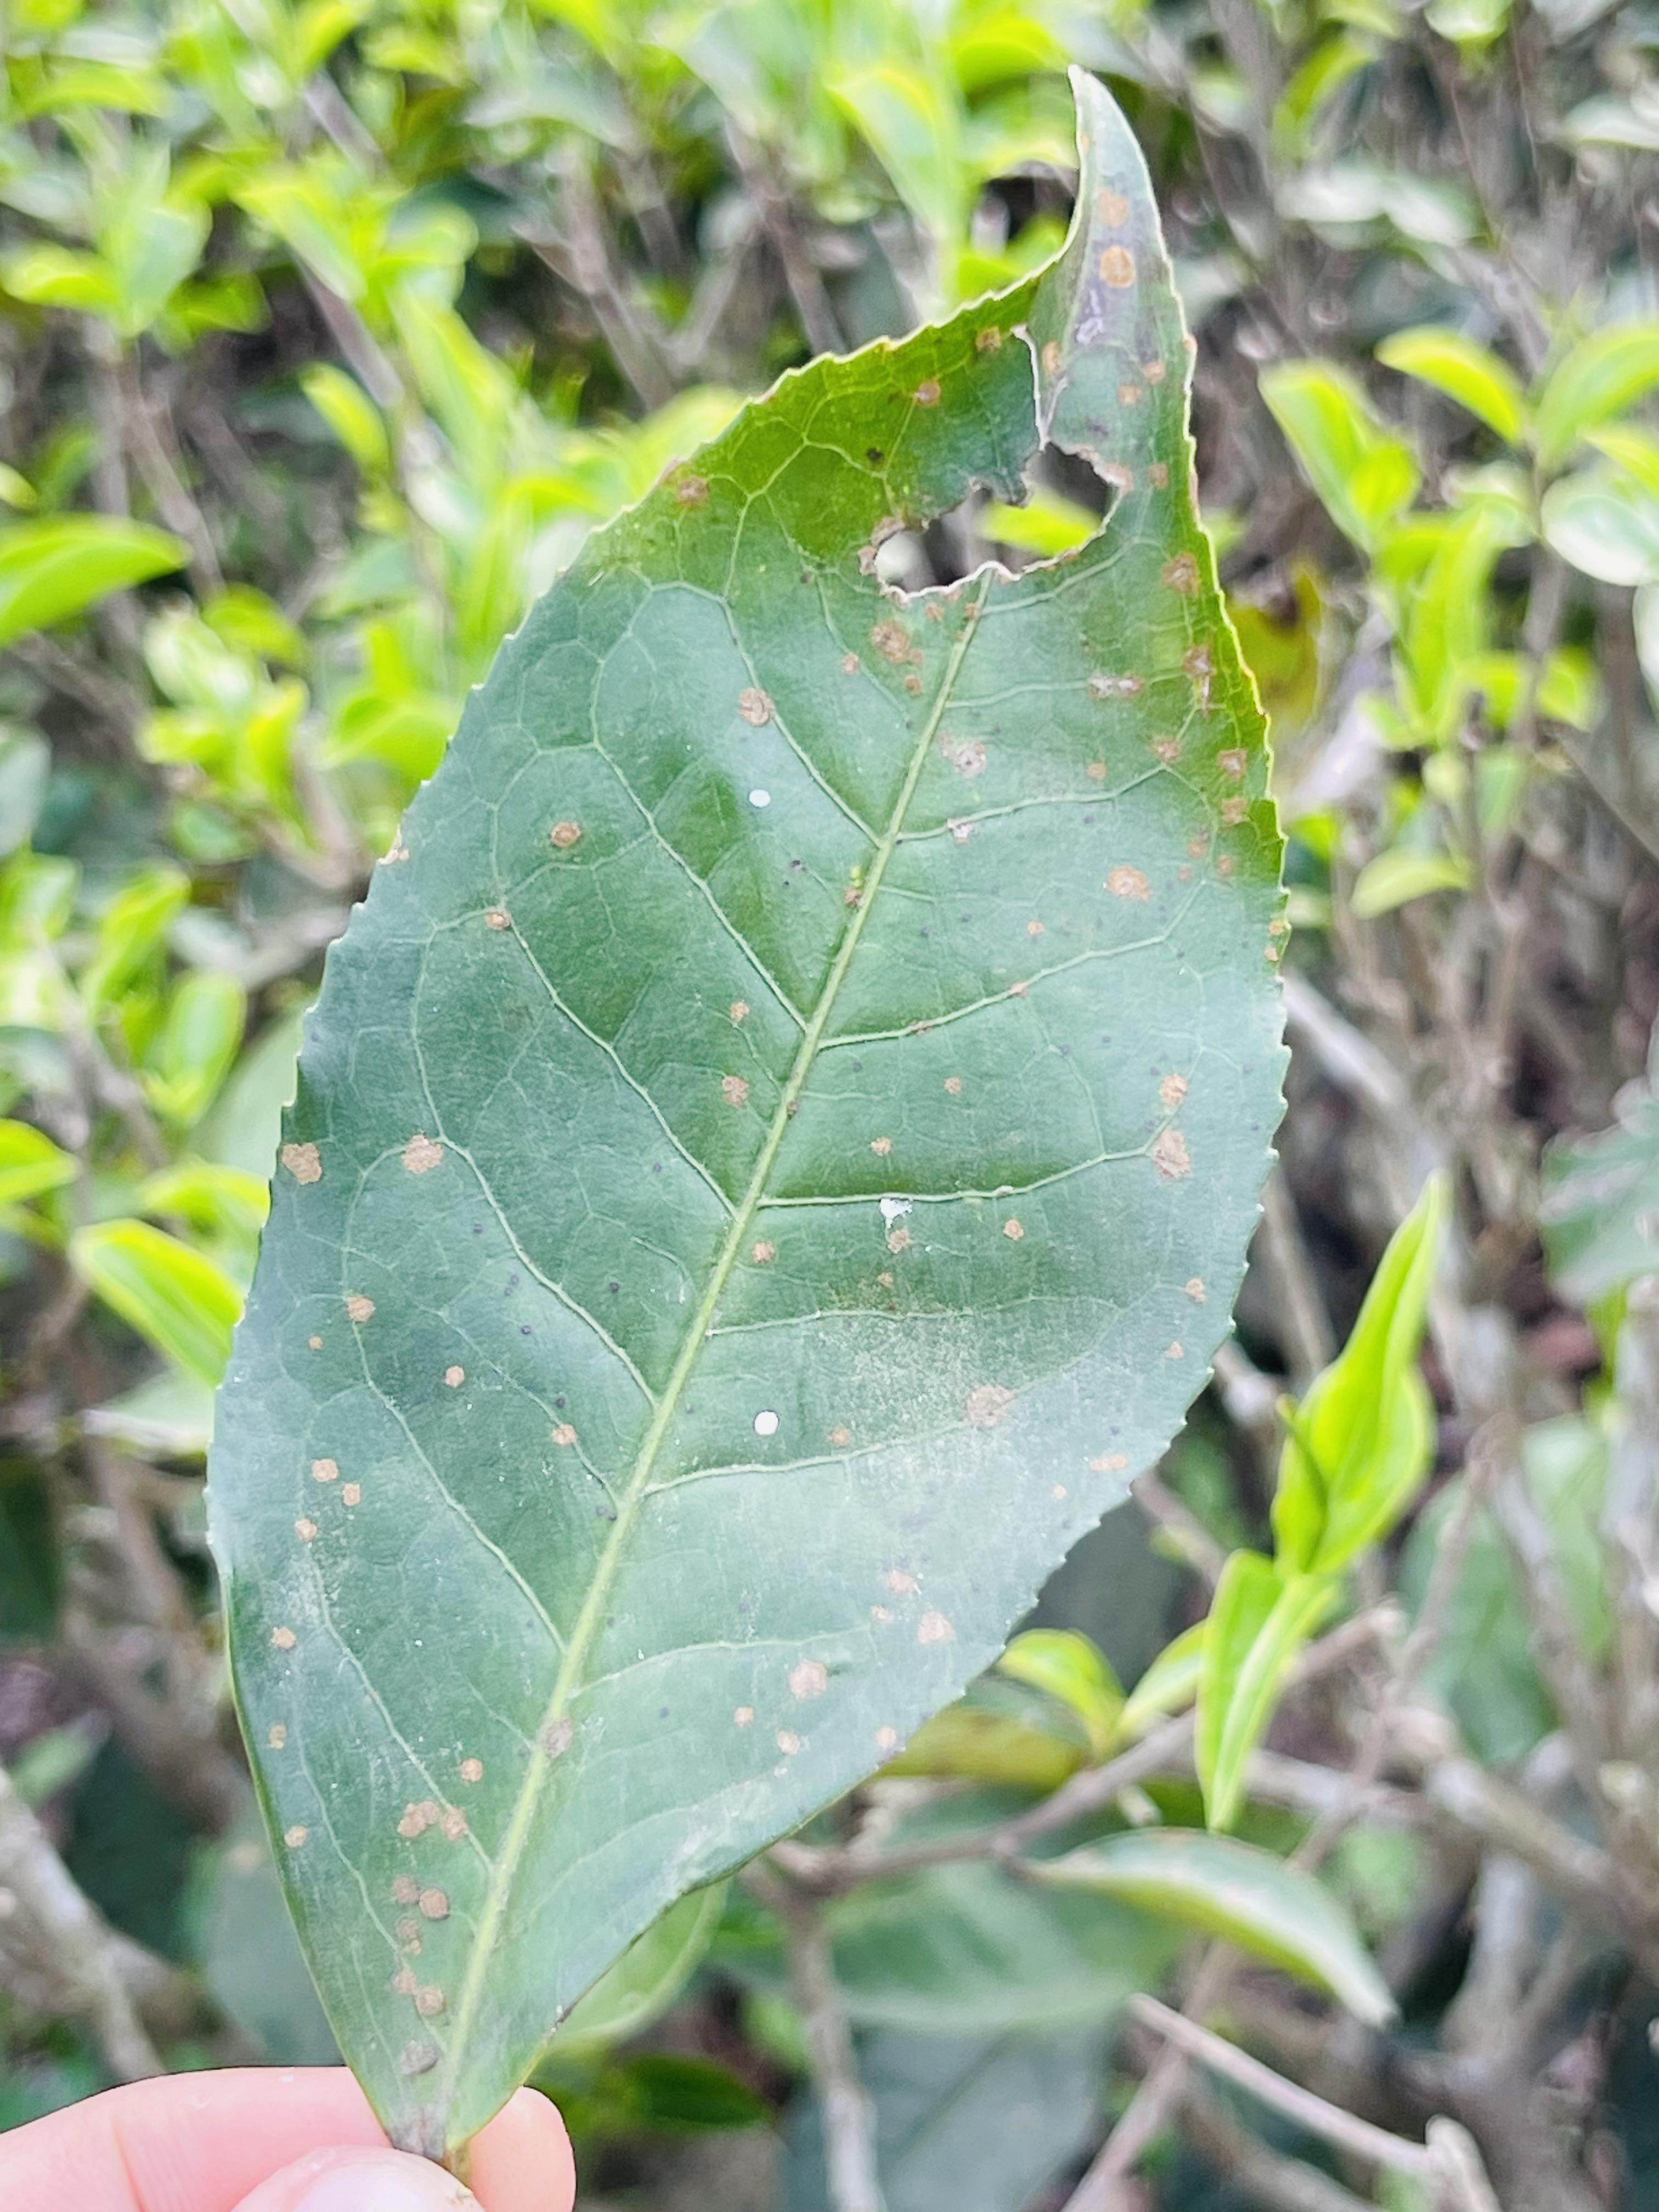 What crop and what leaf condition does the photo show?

tea, red rust
